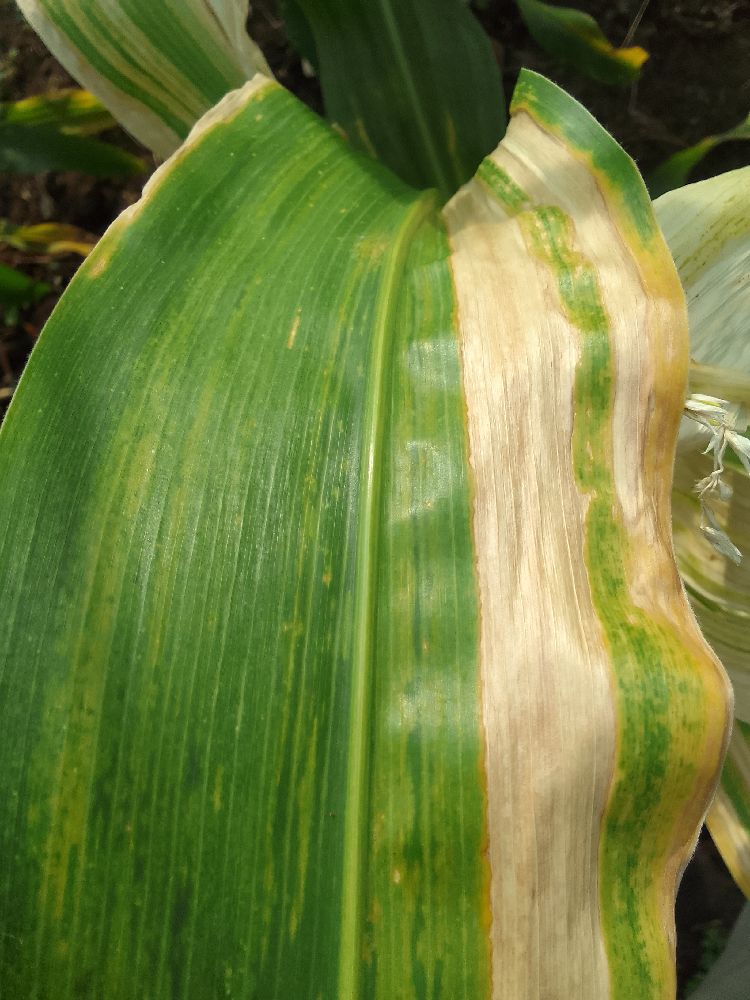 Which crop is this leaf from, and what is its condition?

maize, maize lethal necrosis
